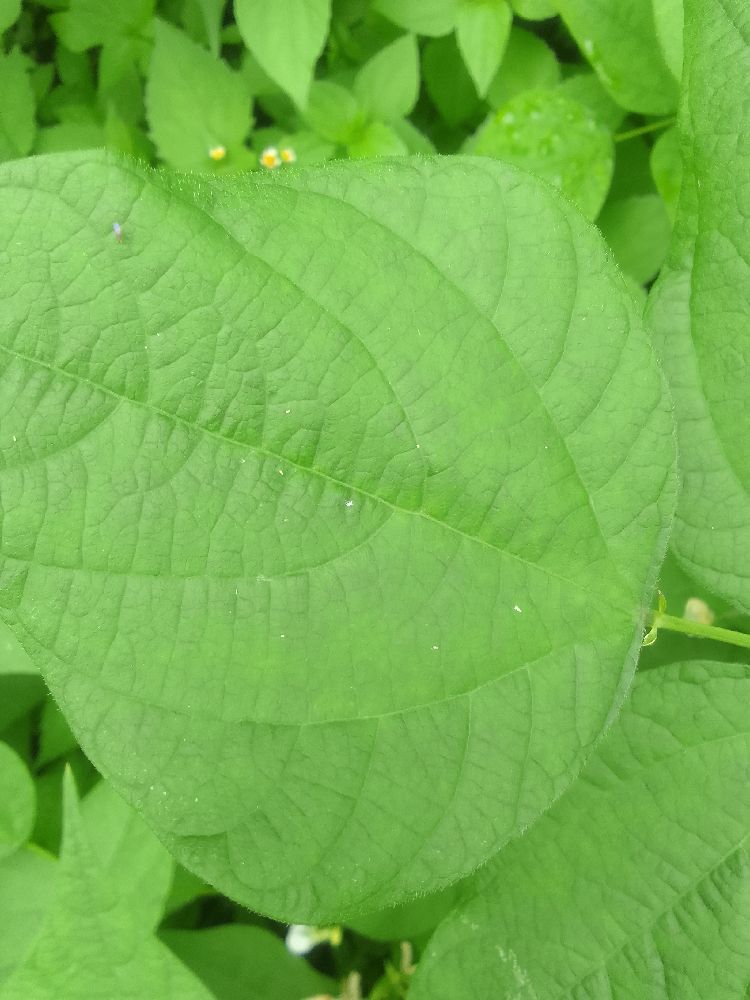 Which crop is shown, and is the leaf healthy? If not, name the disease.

common bean, healthy
